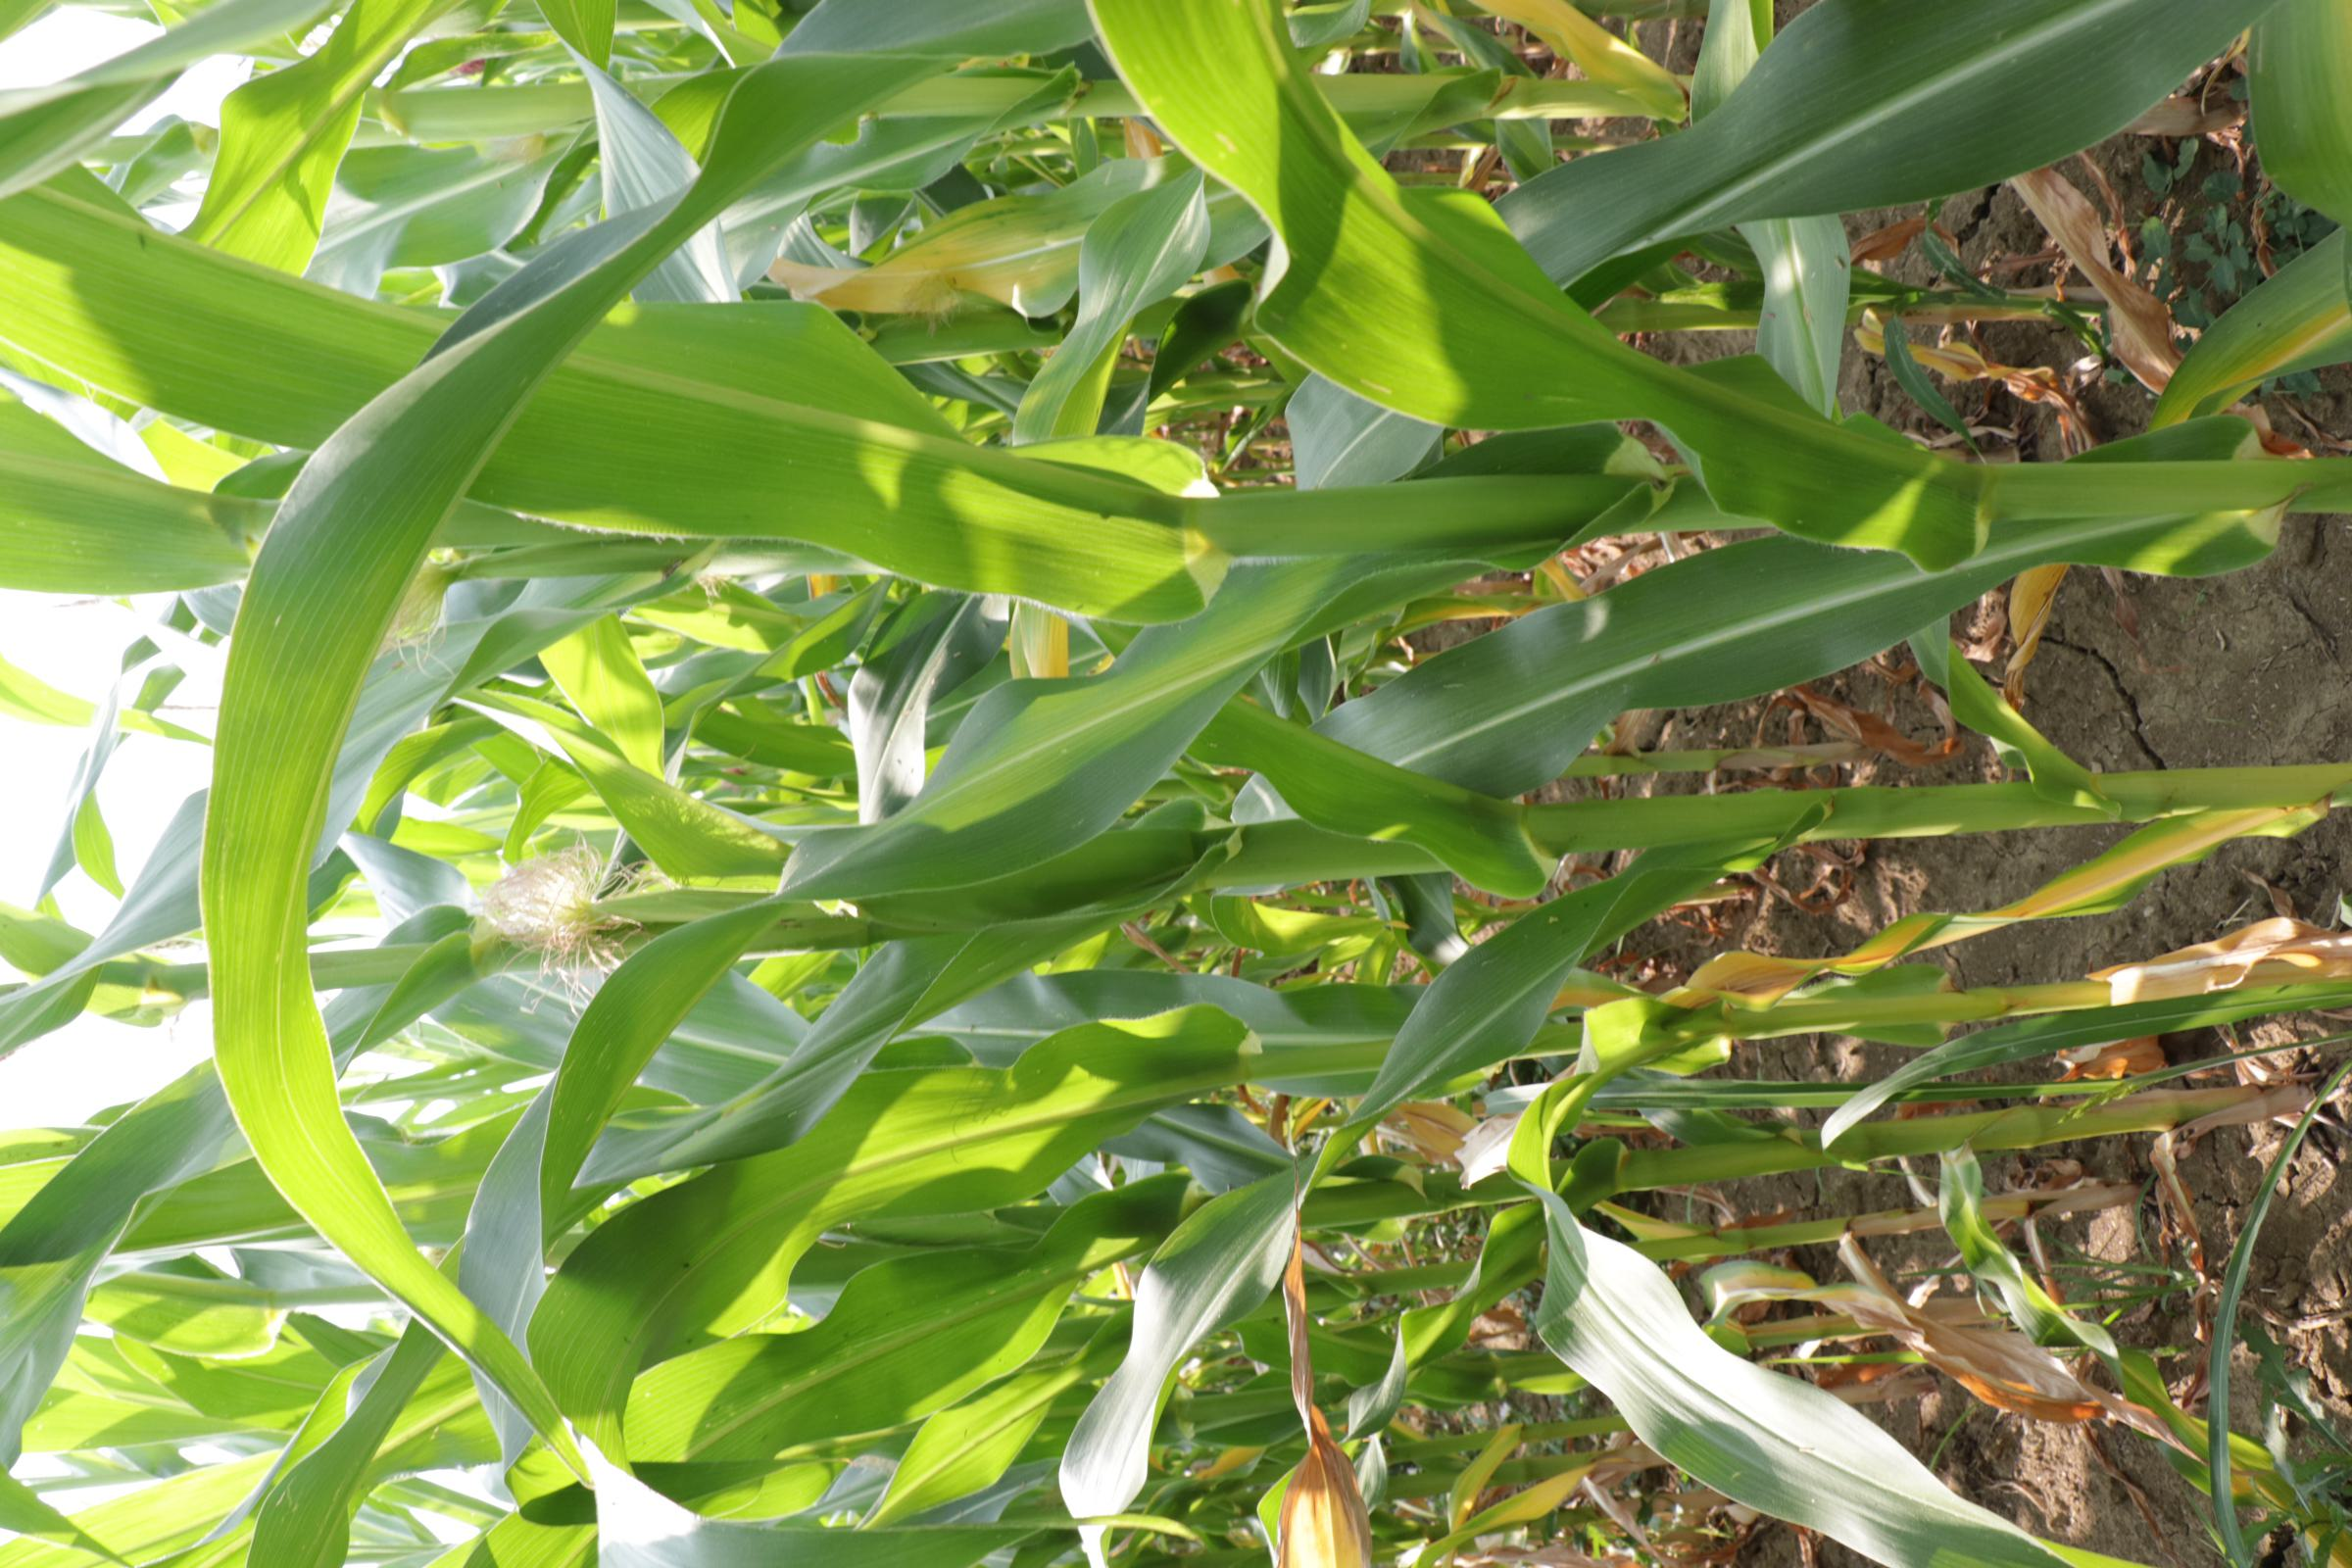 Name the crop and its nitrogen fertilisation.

maize, reduced nitrogen fertilisation
